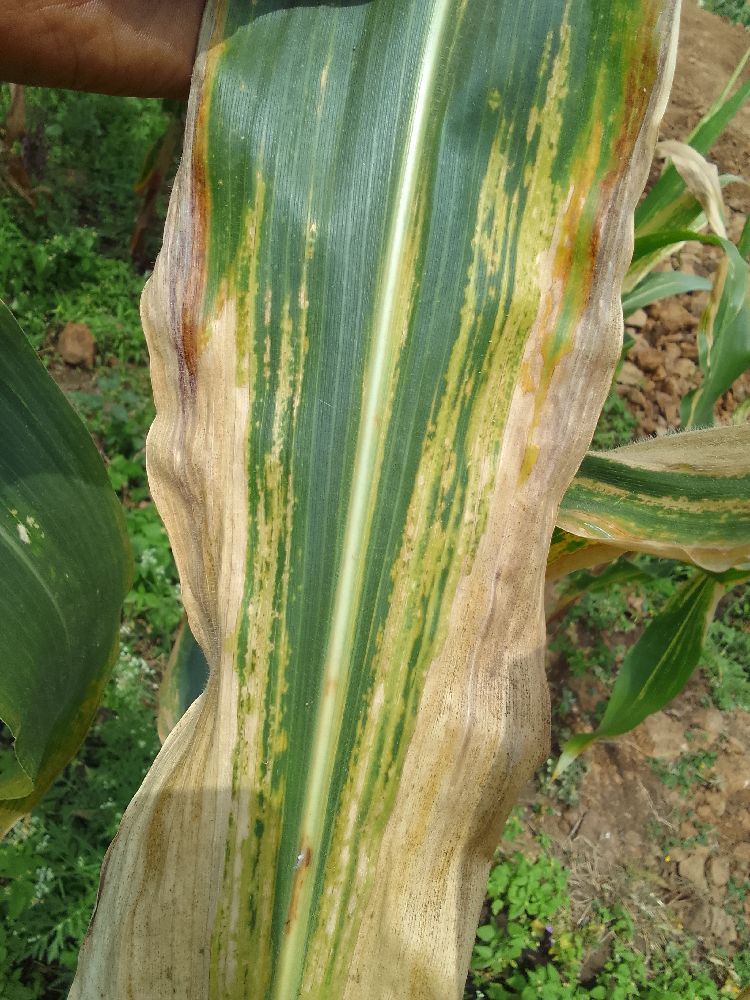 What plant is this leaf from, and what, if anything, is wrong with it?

maize, maize lethal necrosis
